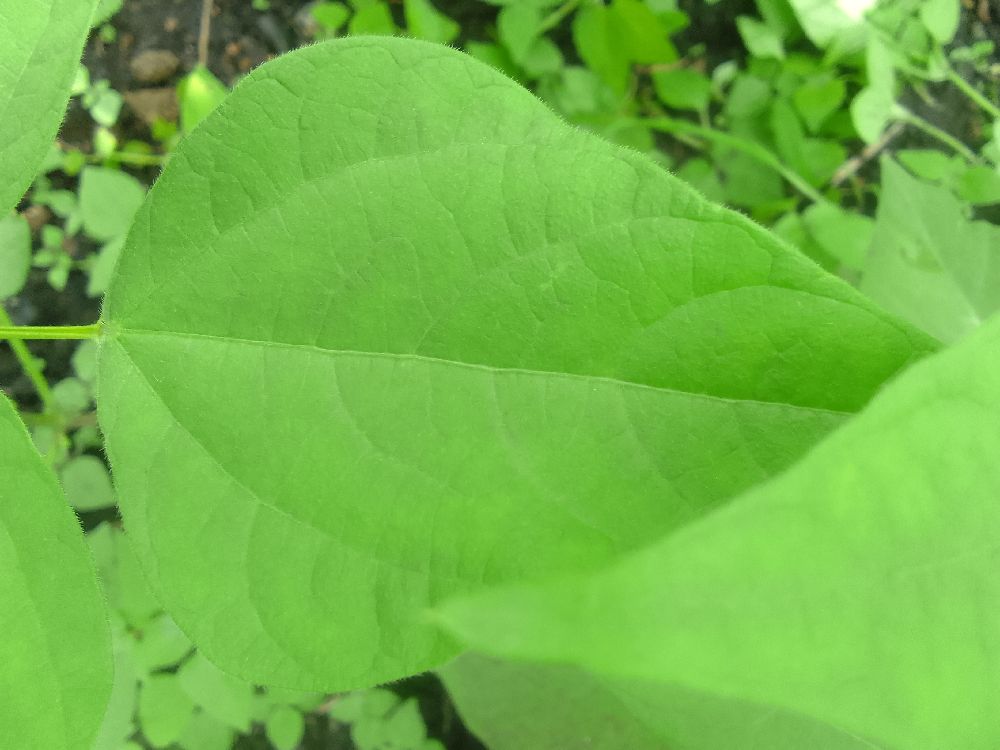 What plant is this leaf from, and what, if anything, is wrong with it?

common bean, healthy
